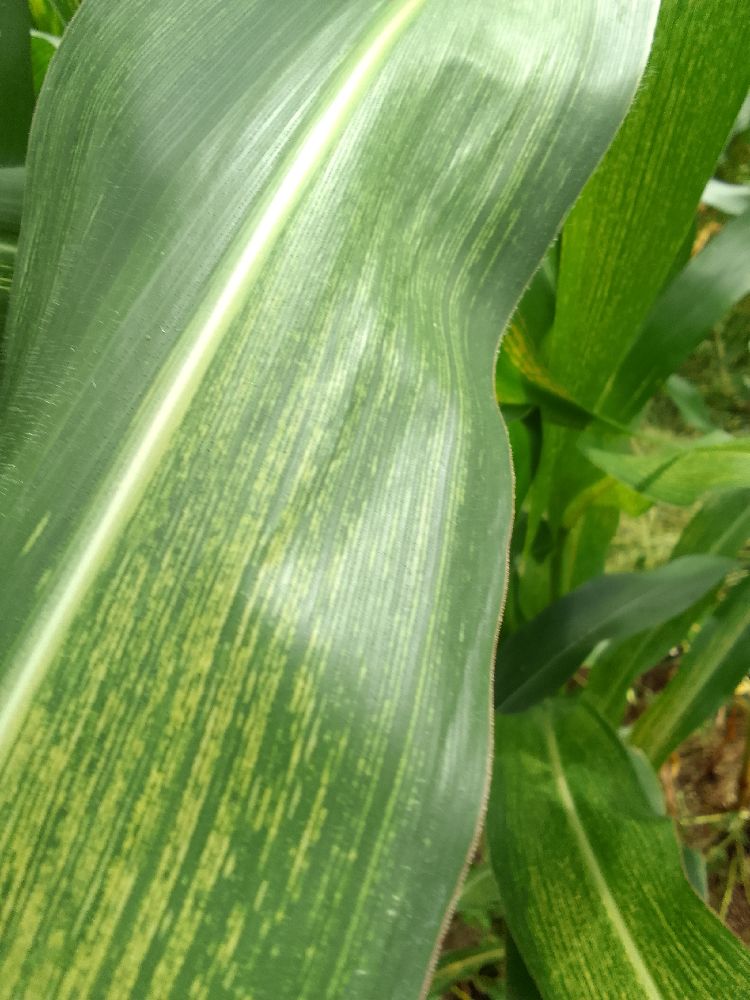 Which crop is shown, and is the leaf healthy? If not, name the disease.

maize, maize streak virus
